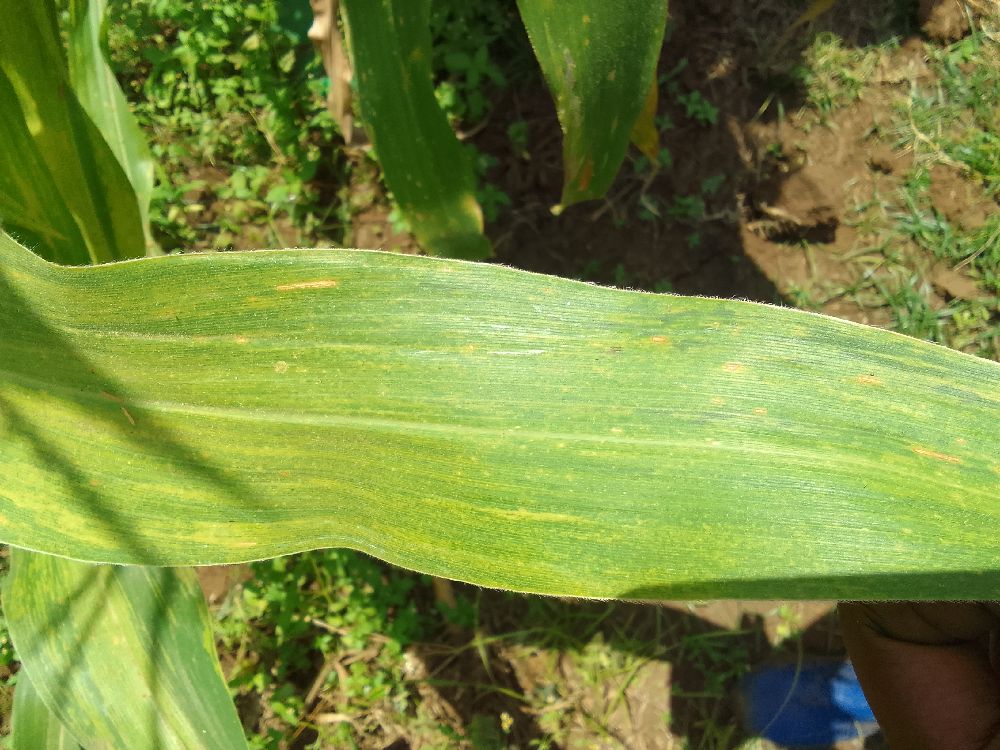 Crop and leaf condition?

maize, maize lethal necrosis
